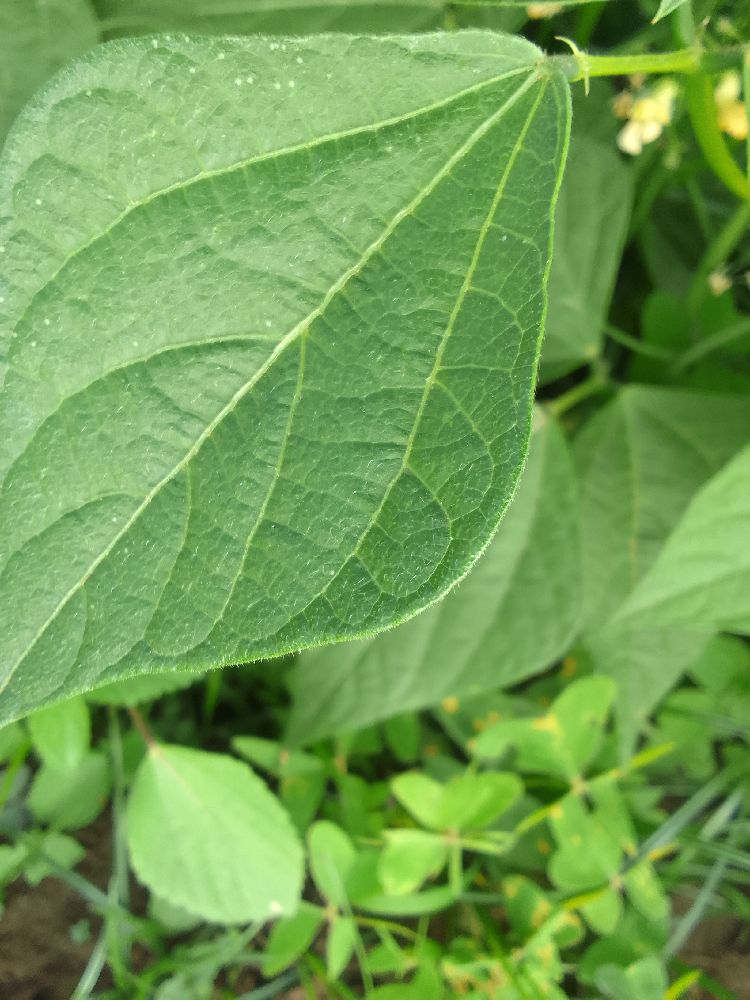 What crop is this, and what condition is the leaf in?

common bean, healthy
